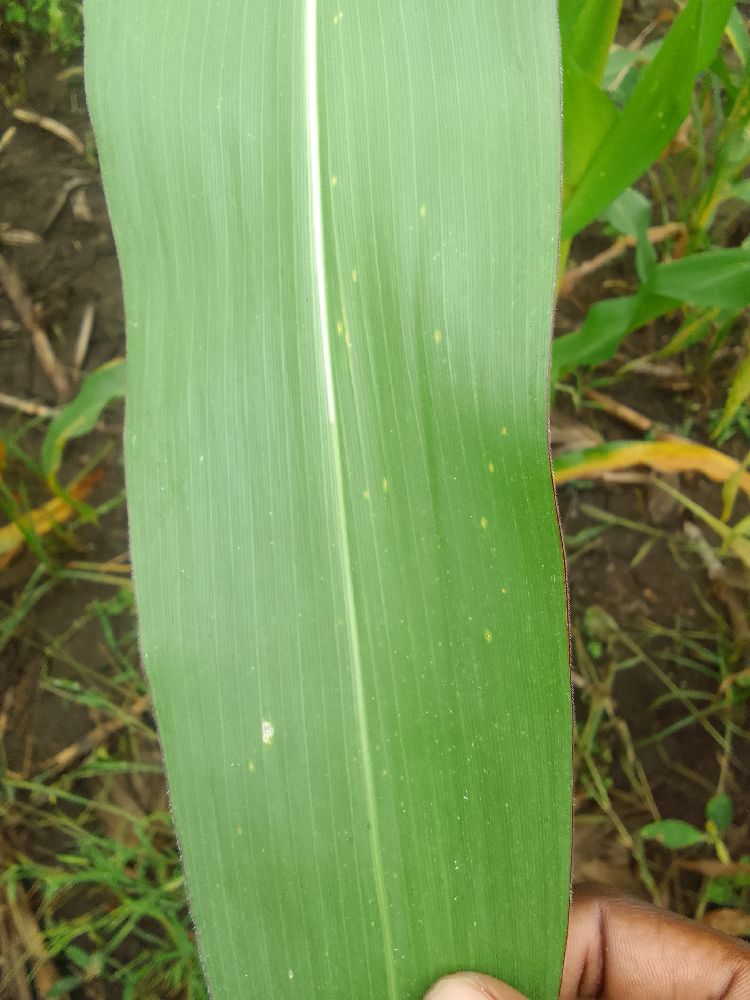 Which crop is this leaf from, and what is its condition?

maize, healthy
